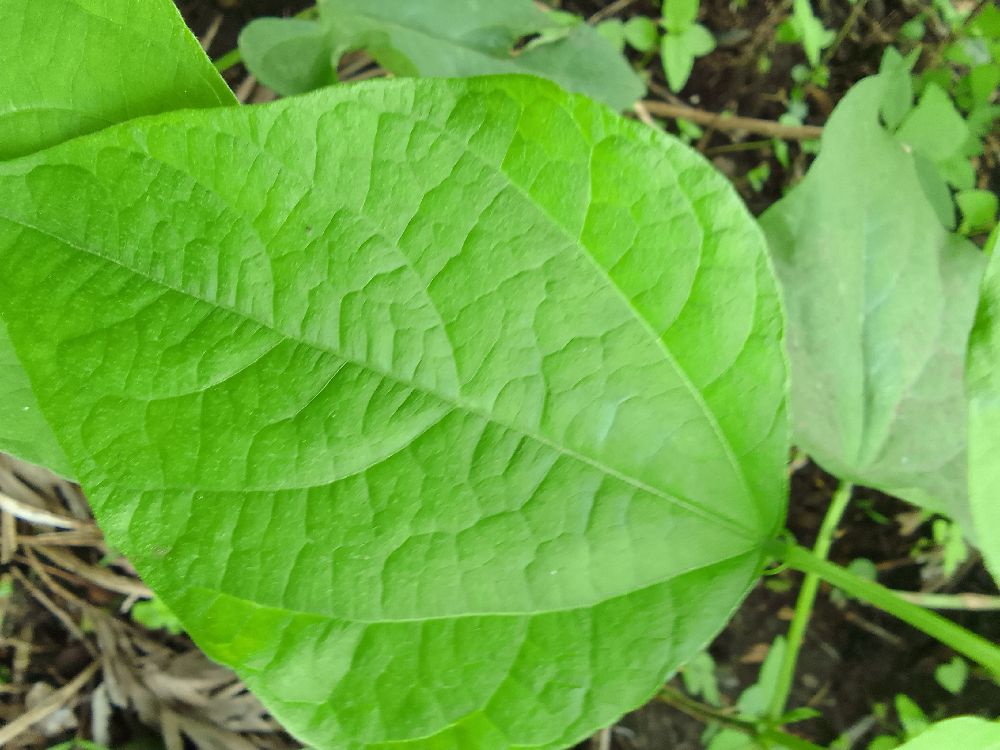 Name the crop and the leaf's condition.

common bean, healthy
